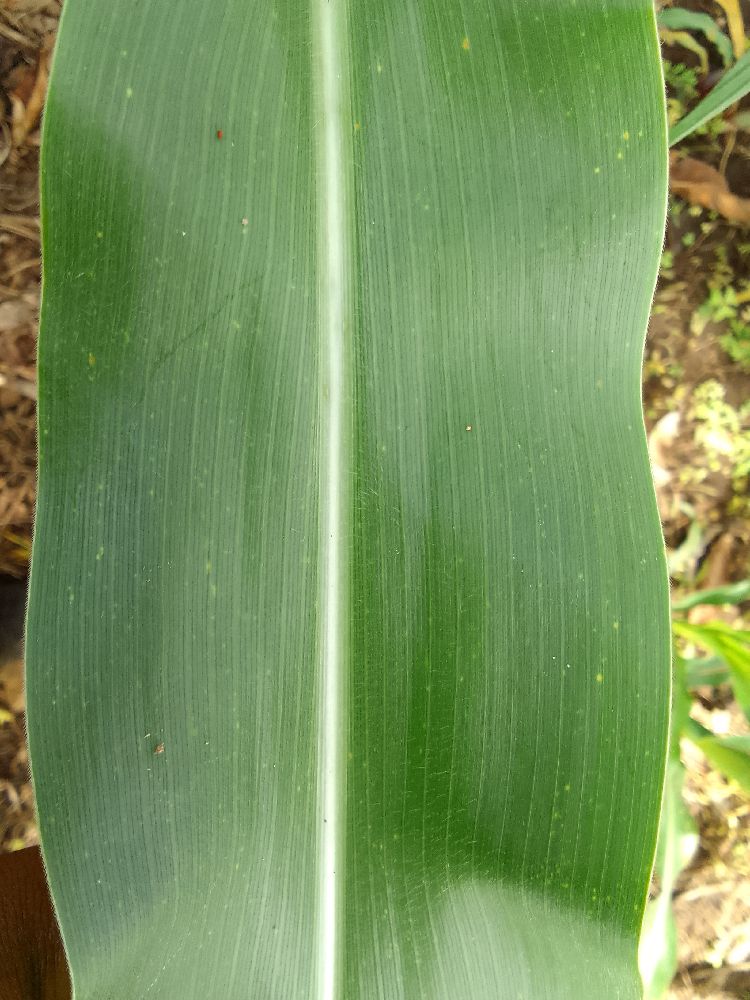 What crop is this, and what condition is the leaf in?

maize, healthy
